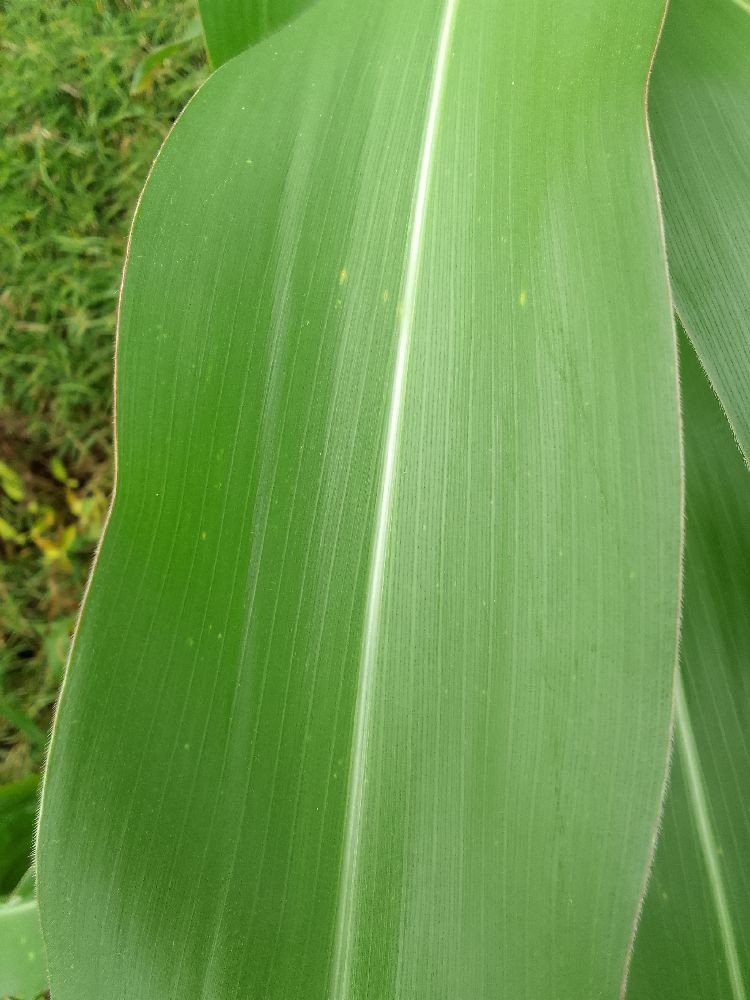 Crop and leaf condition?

maize, healthy
